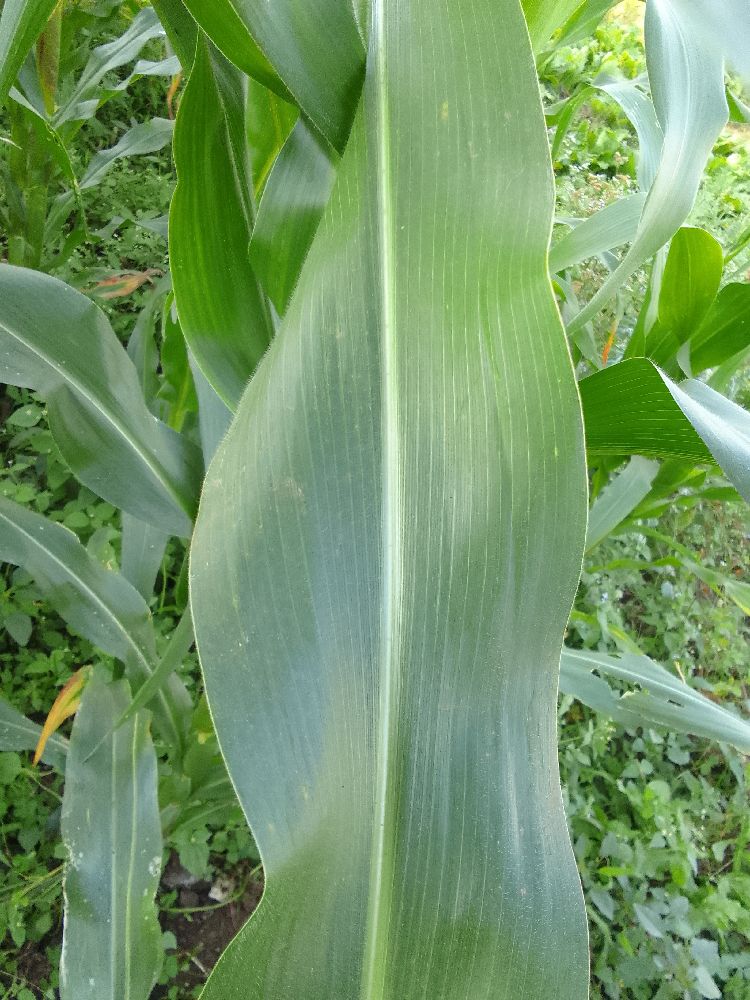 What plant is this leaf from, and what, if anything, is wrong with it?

maize, healthy
